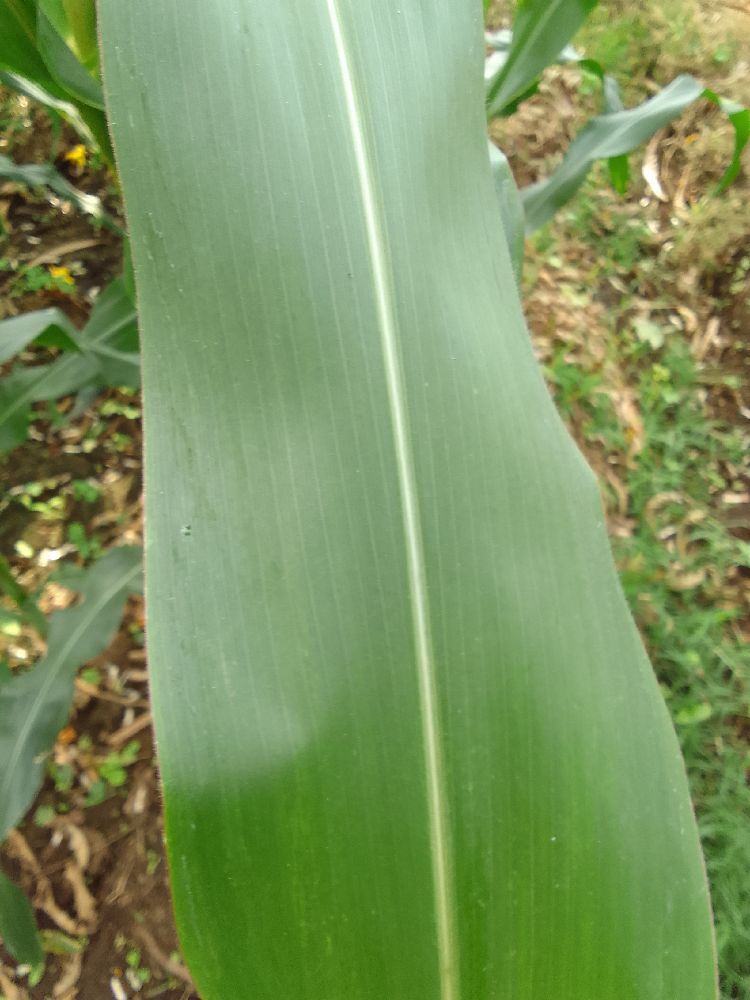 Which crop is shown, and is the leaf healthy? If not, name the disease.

maize, healthy
